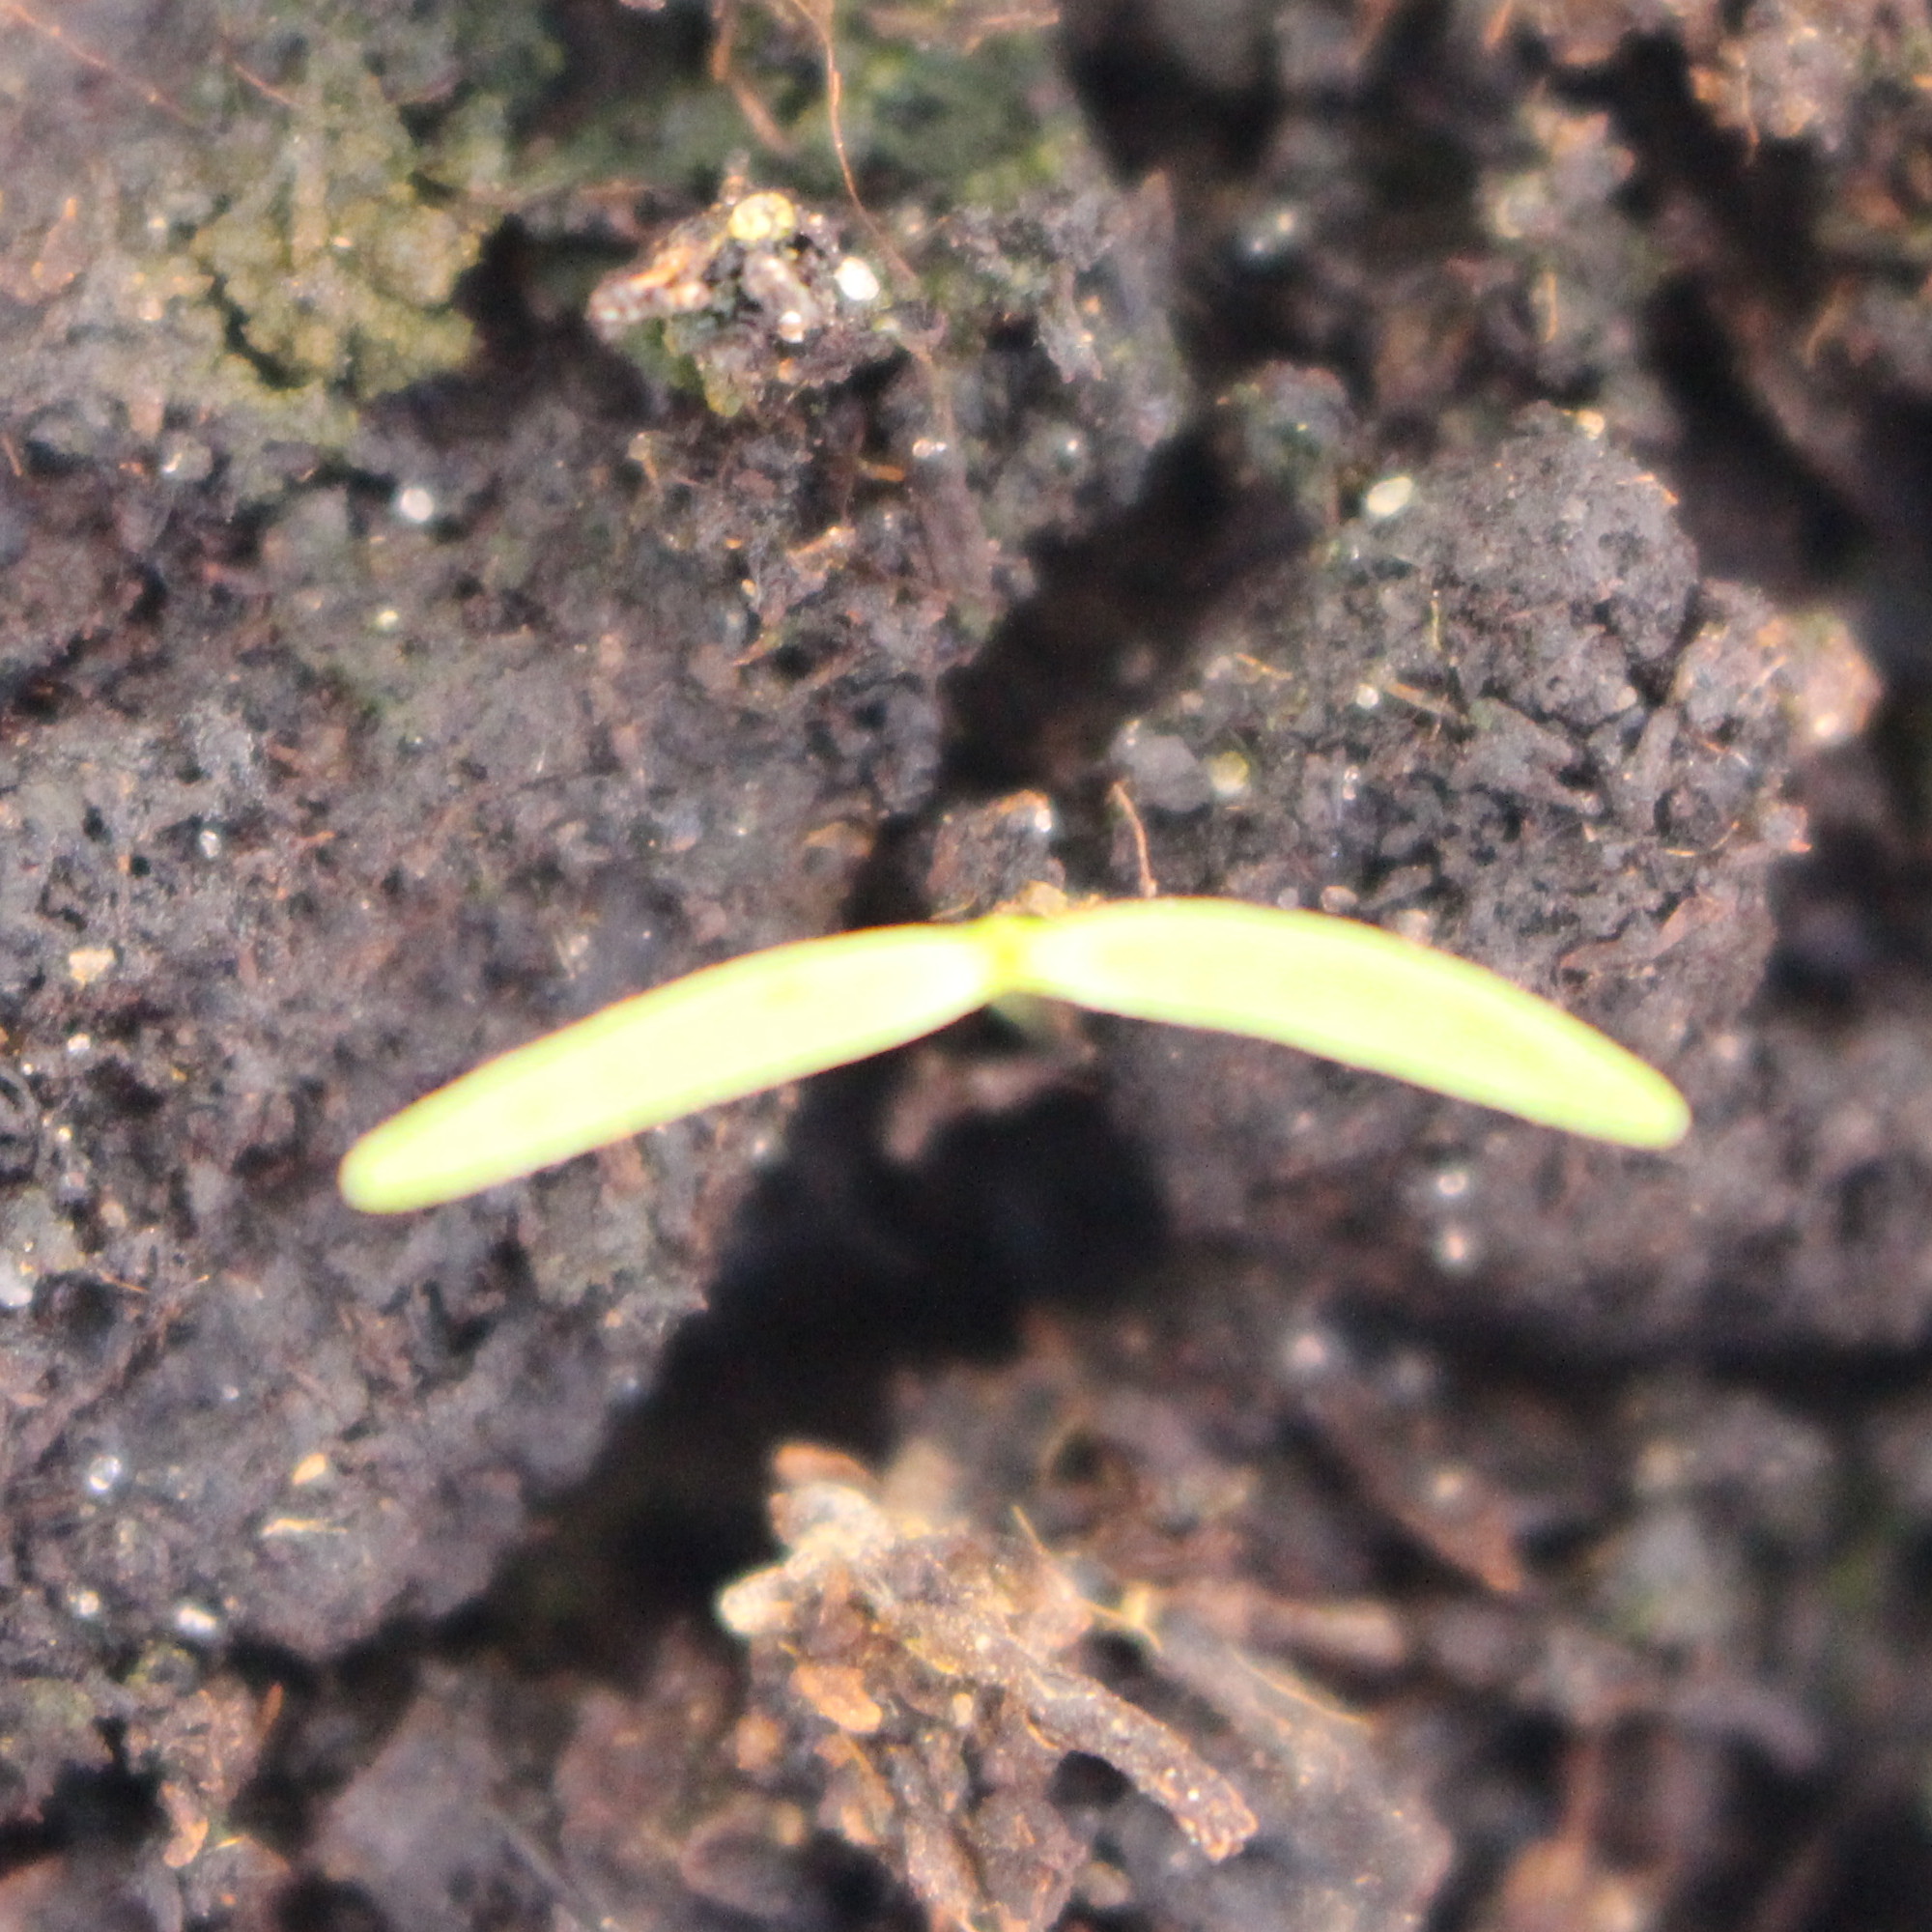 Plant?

Papaver rhoeas
